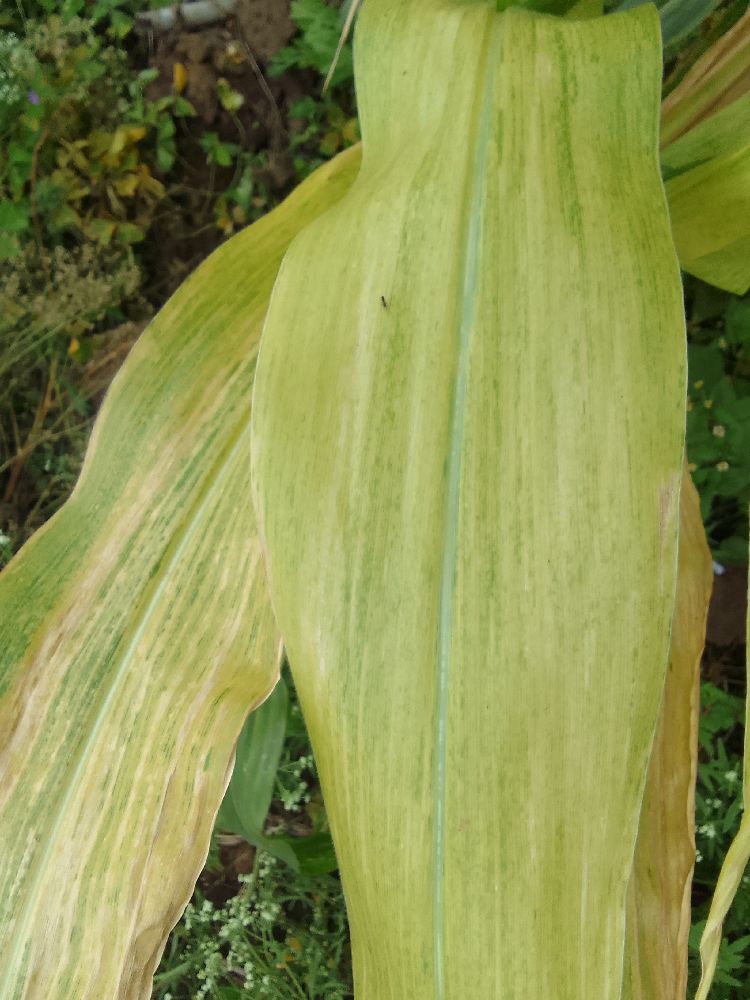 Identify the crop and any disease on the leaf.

maize, maize lethal necrosis
